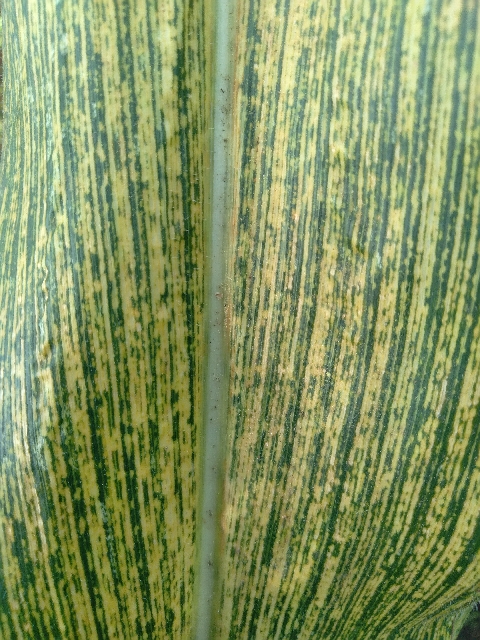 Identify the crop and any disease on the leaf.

maize, maize streak virus
